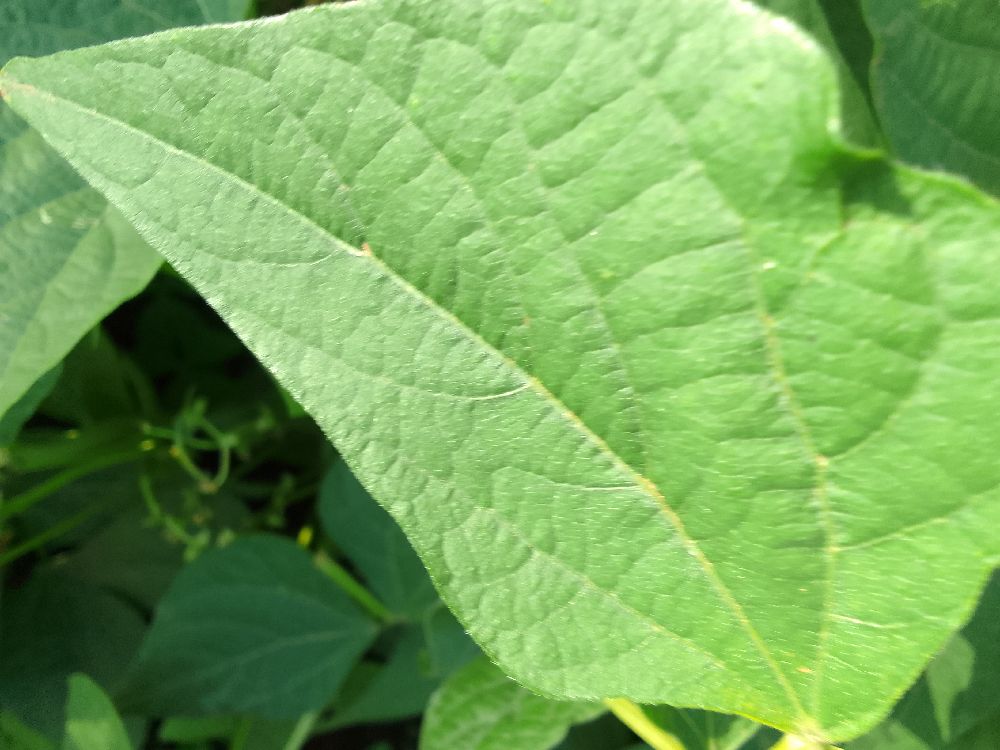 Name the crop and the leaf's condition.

common bean, healthy
